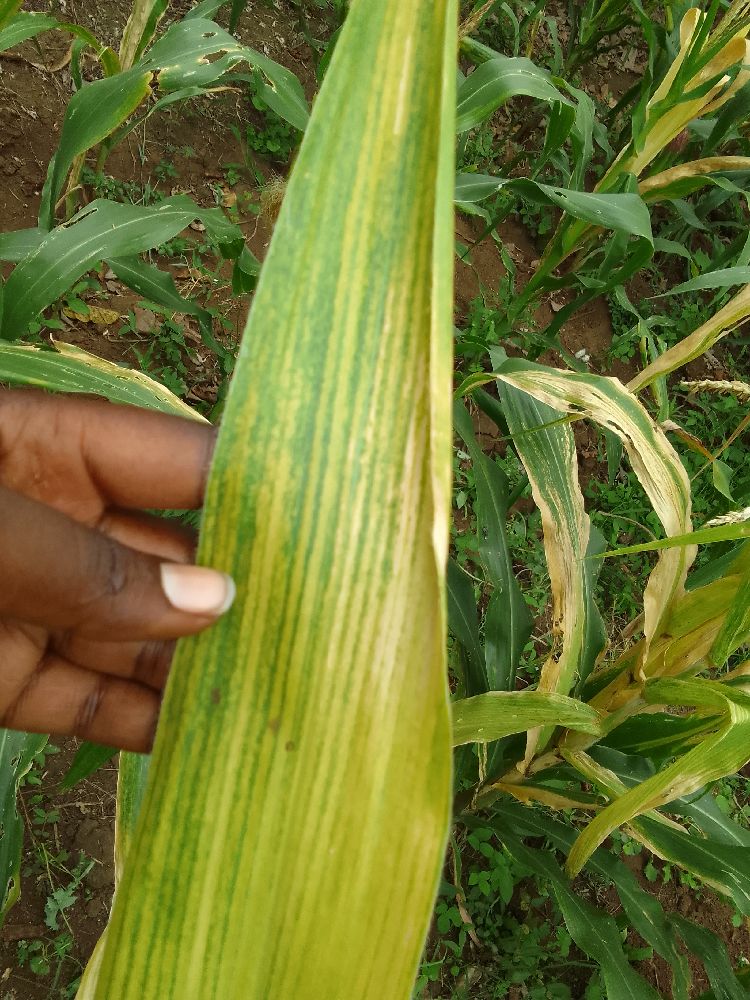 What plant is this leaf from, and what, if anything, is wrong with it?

maize, maize lethal necrosis
